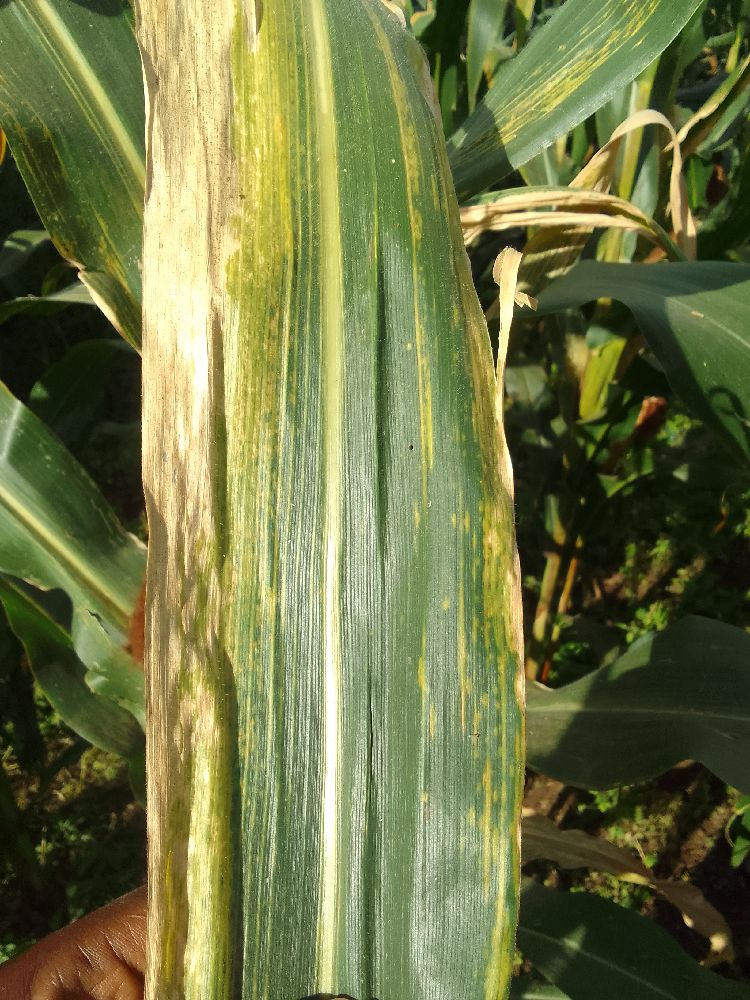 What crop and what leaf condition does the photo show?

maize, maize lethal necrosis
